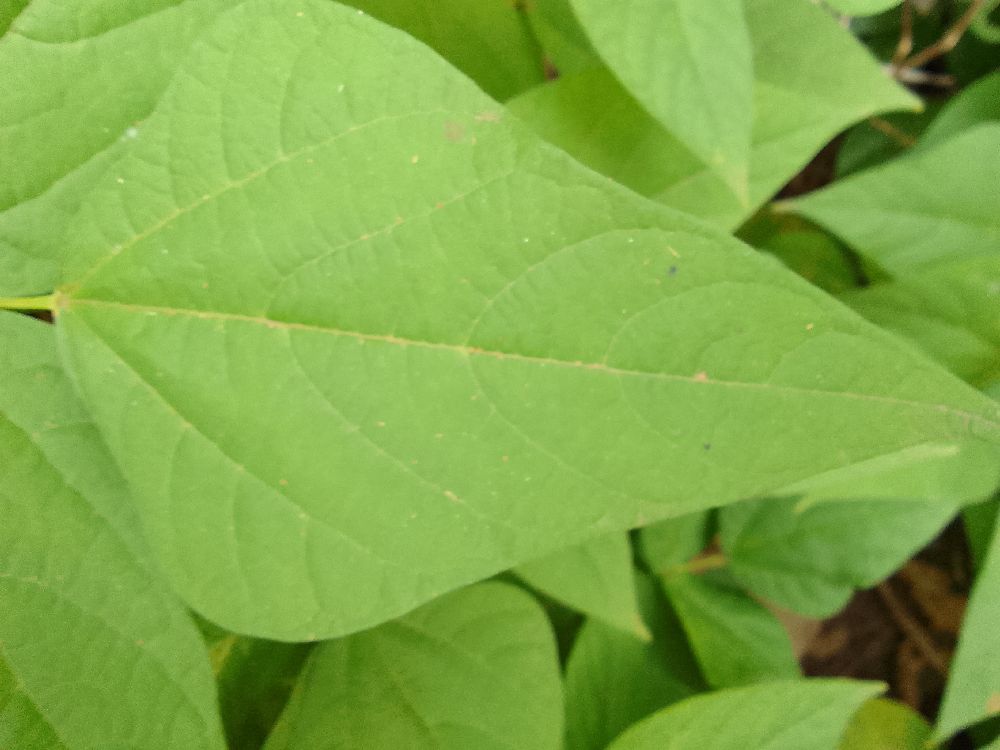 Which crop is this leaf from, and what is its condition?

common bean, healthy
